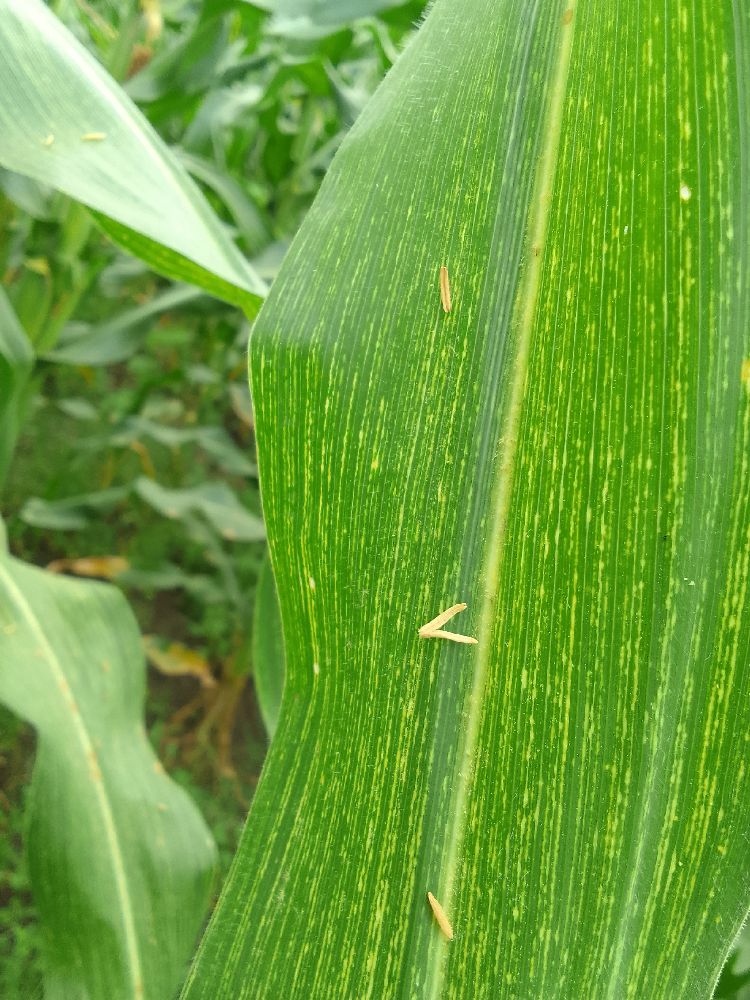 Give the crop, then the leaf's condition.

maize, maize streak virus
